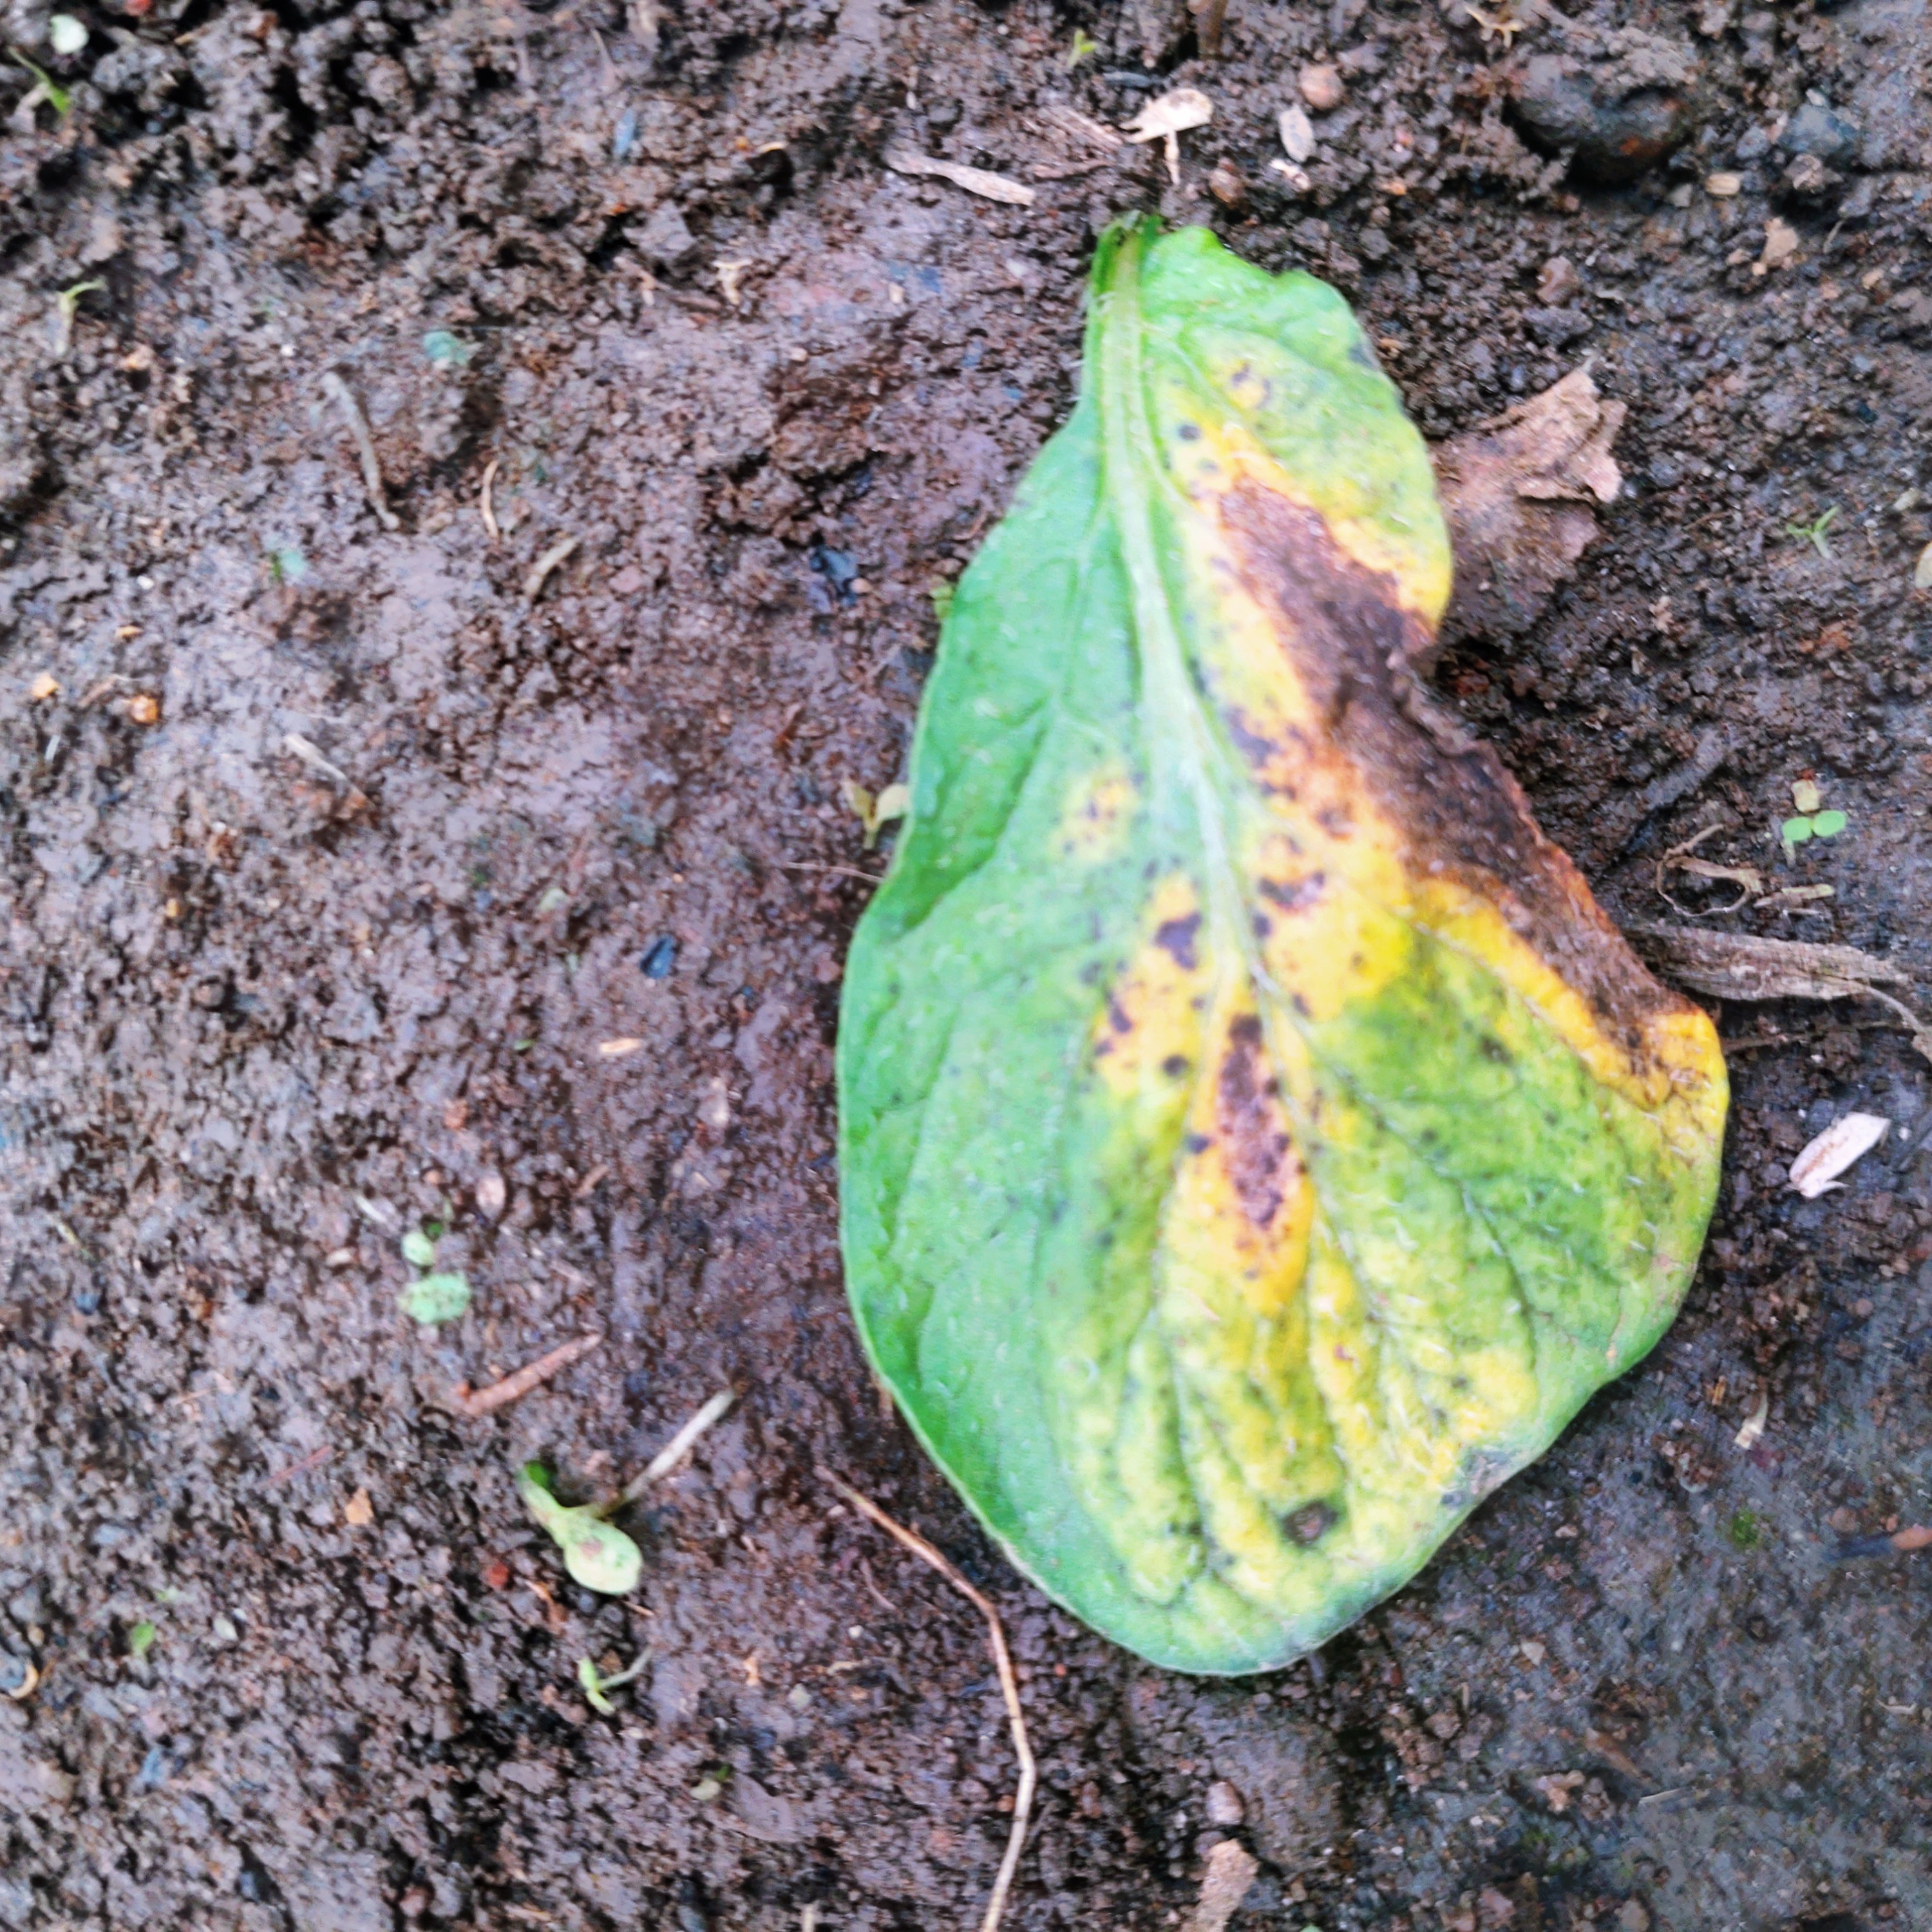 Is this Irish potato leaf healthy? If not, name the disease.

late blight
